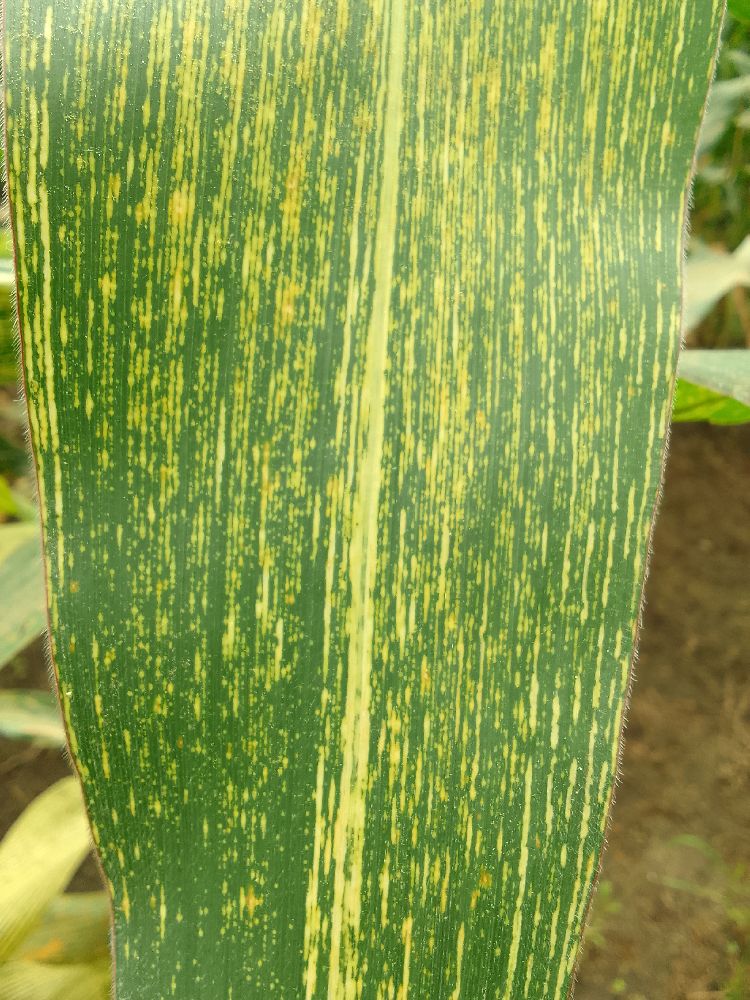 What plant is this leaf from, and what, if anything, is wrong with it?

maize, maize streak virus
